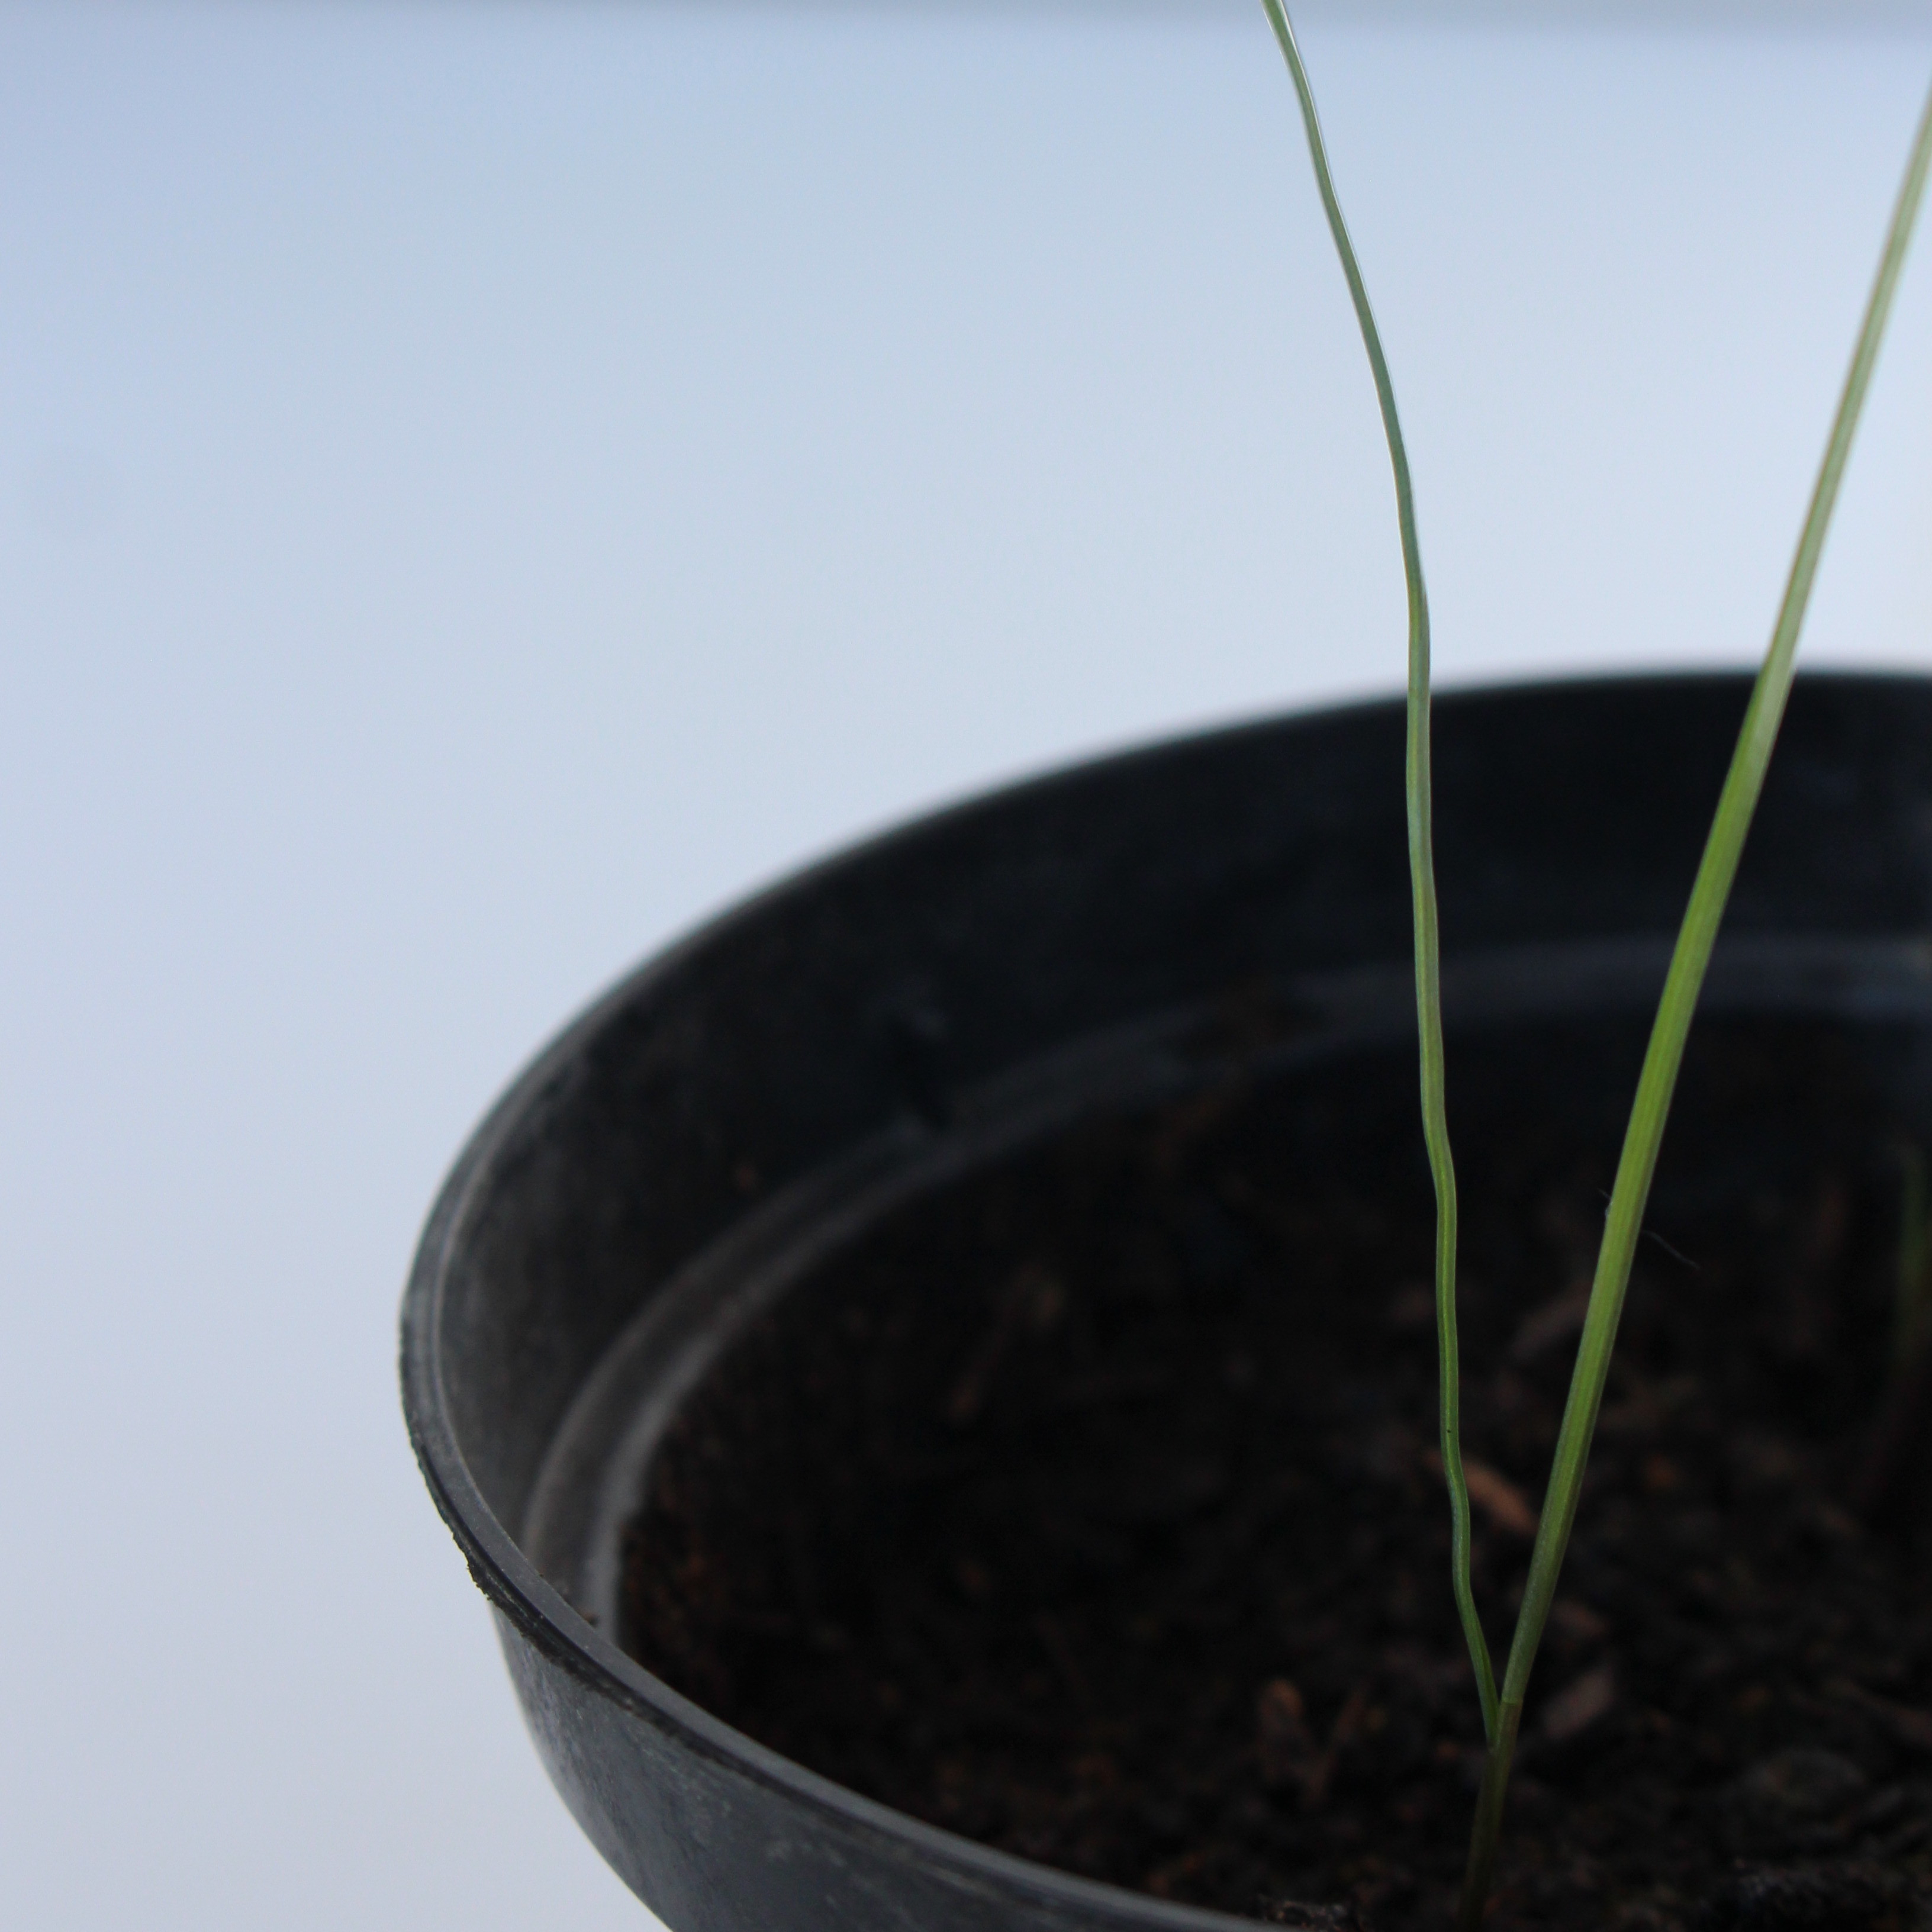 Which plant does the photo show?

Lolium multiflorum
